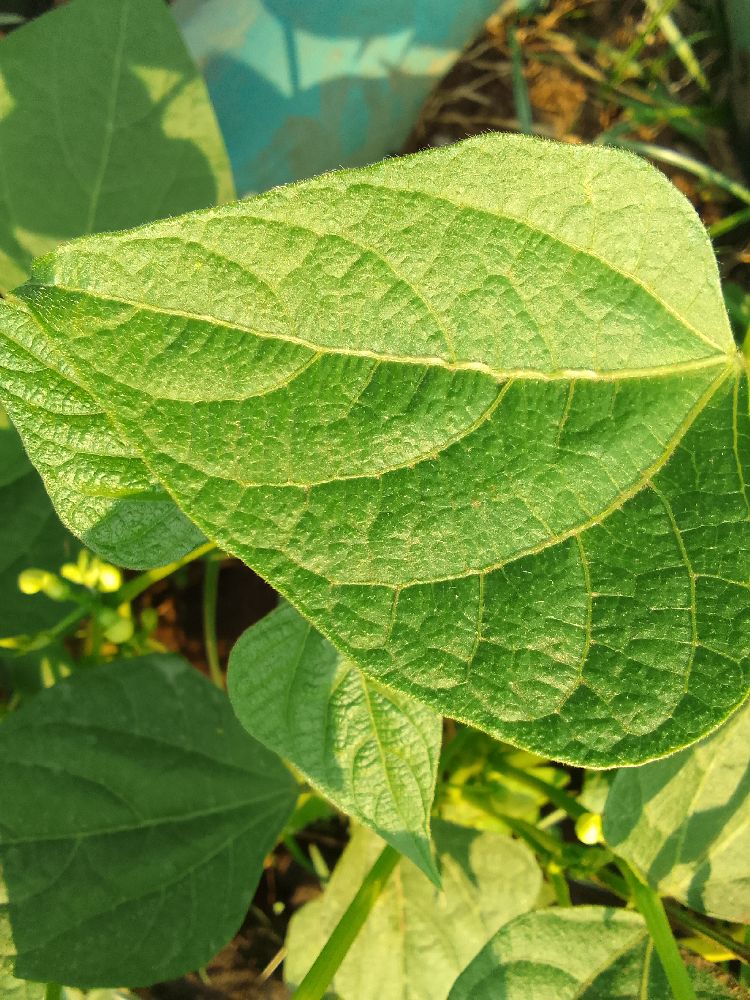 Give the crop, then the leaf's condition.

common bean, healthy
